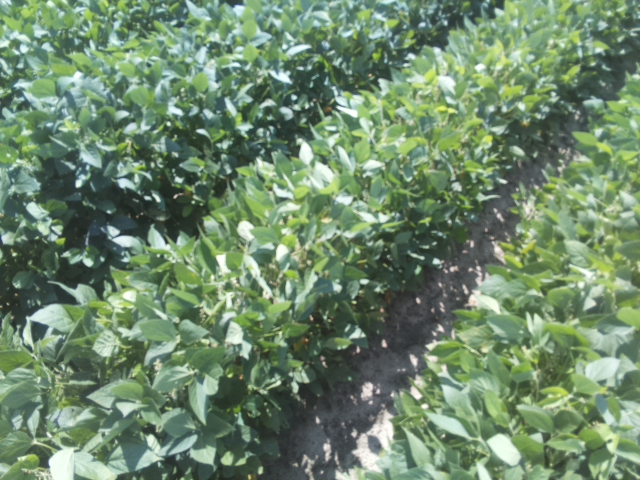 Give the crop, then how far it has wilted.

soybean, leaves with no wilting
